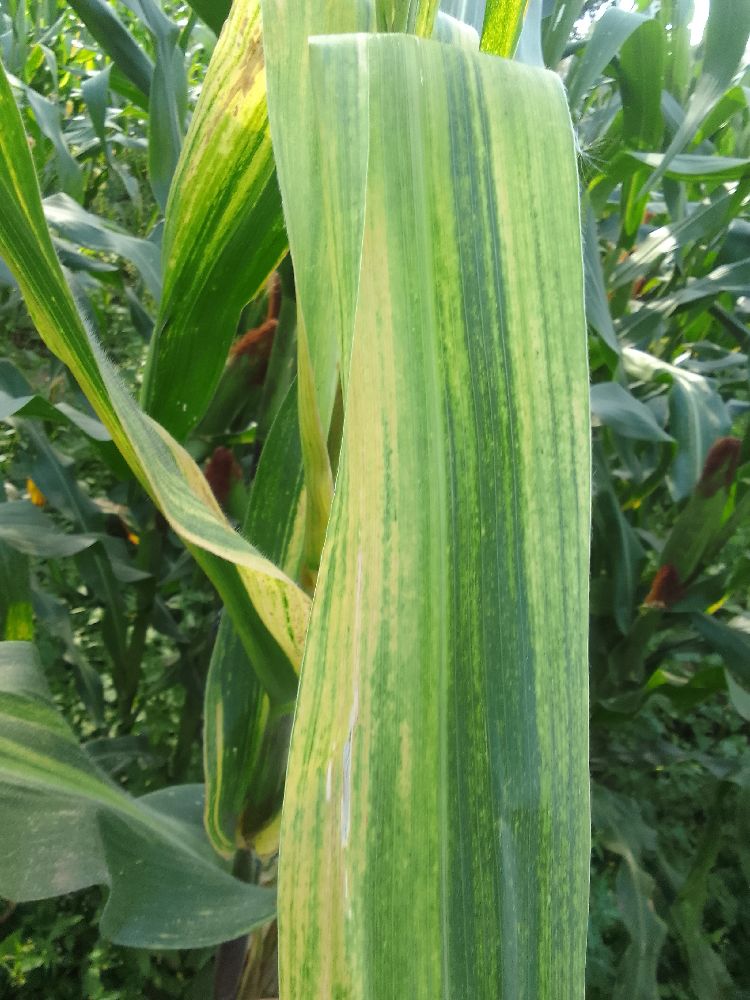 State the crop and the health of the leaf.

maize, maize lethal necrosis
